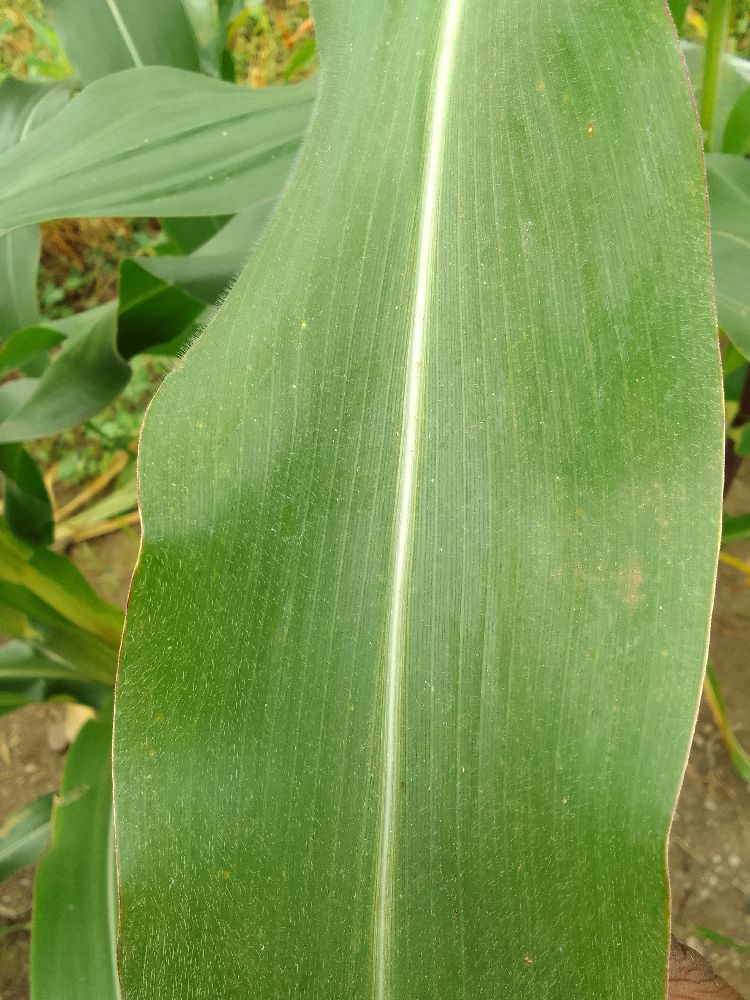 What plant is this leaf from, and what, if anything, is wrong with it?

maize, healthy
